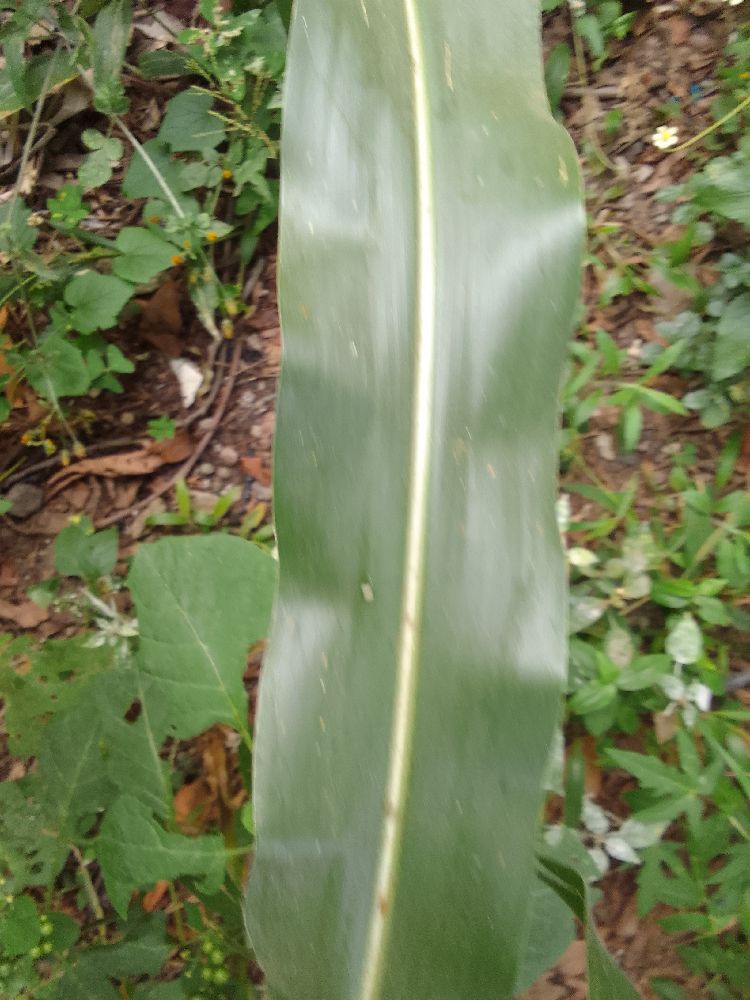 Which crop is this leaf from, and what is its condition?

maize, healthy
